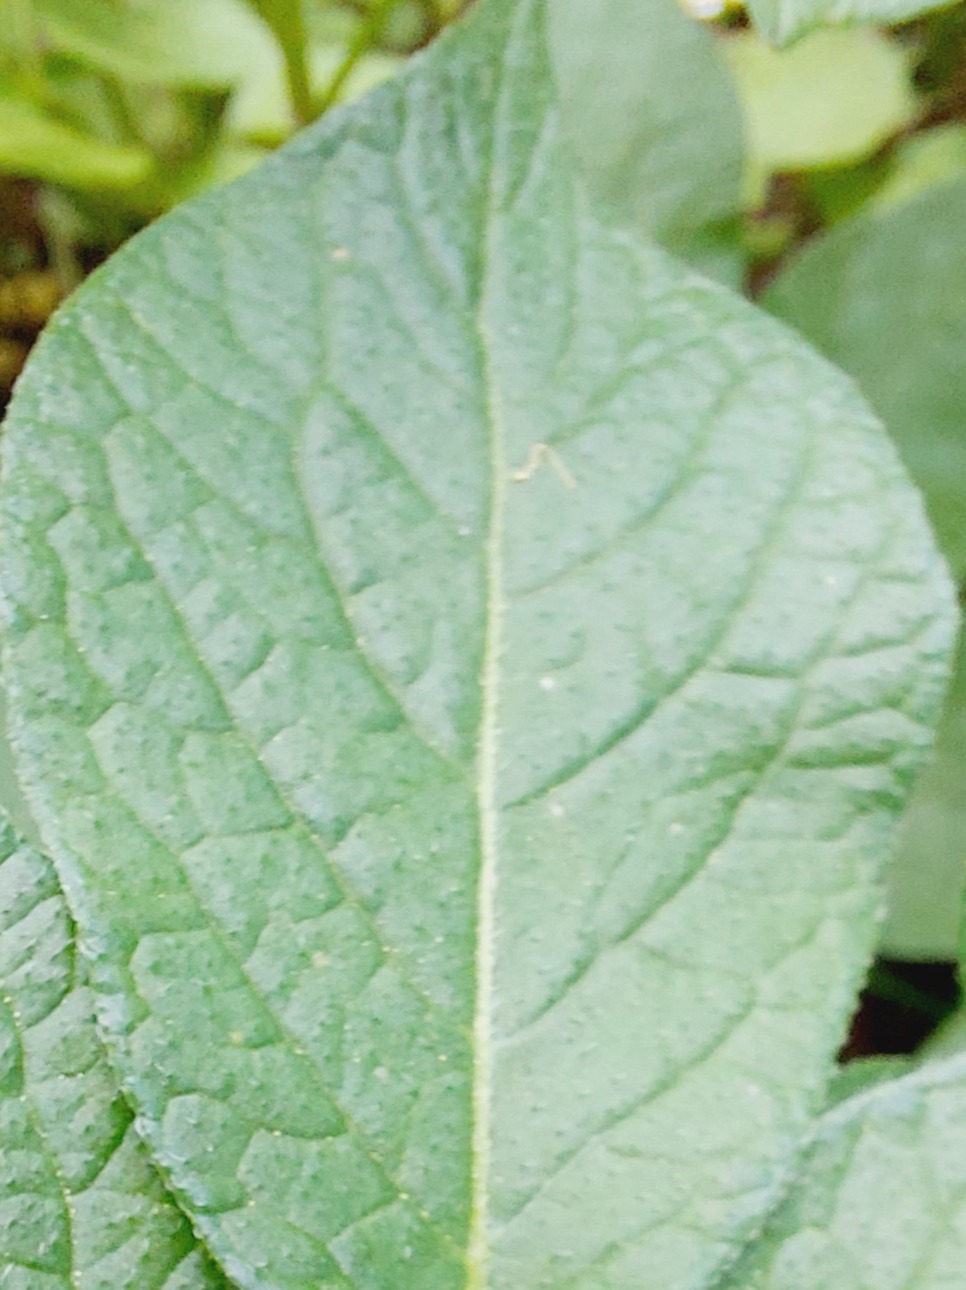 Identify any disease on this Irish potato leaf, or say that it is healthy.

healthy
